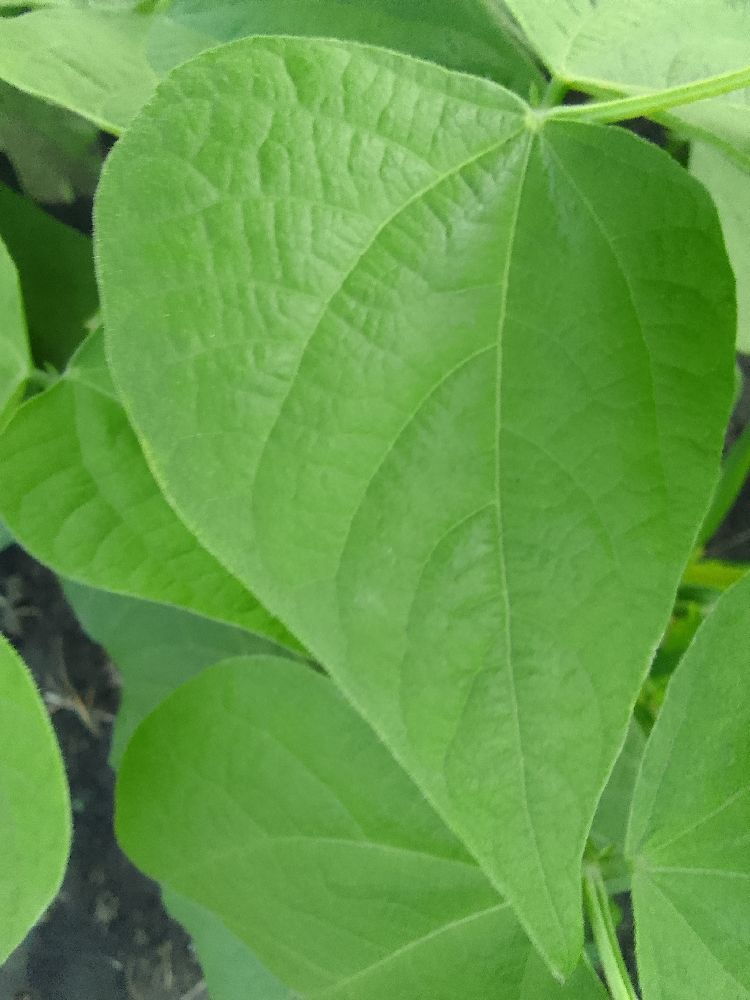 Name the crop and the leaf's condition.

common bean, healthy
